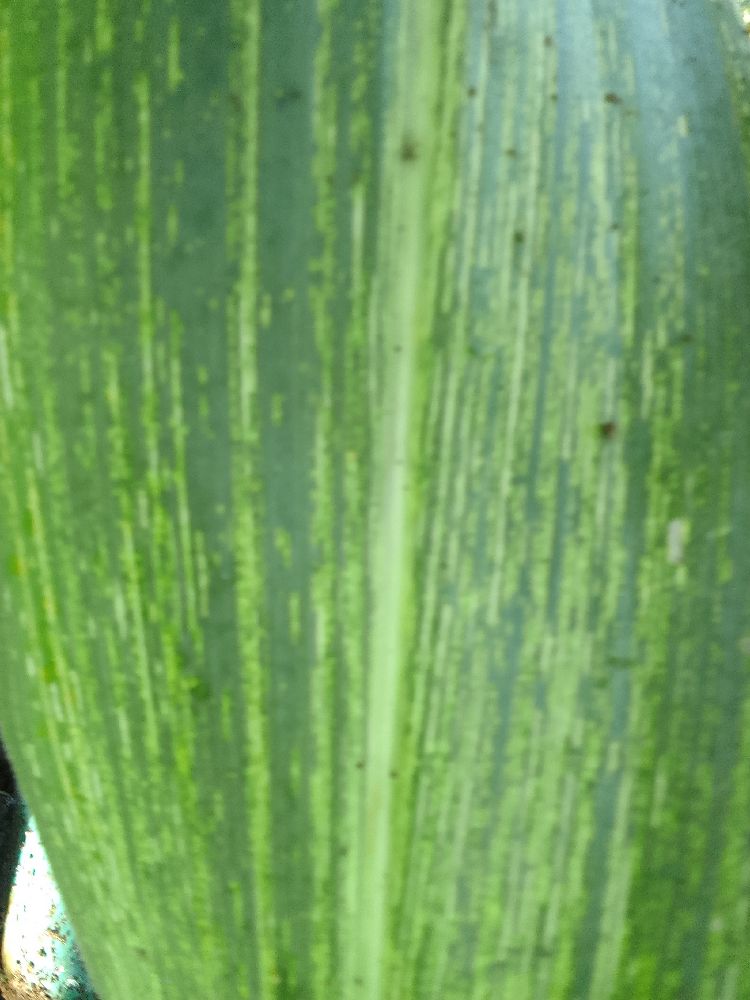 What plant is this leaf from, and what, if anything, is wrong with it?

maize, maize streak virus
